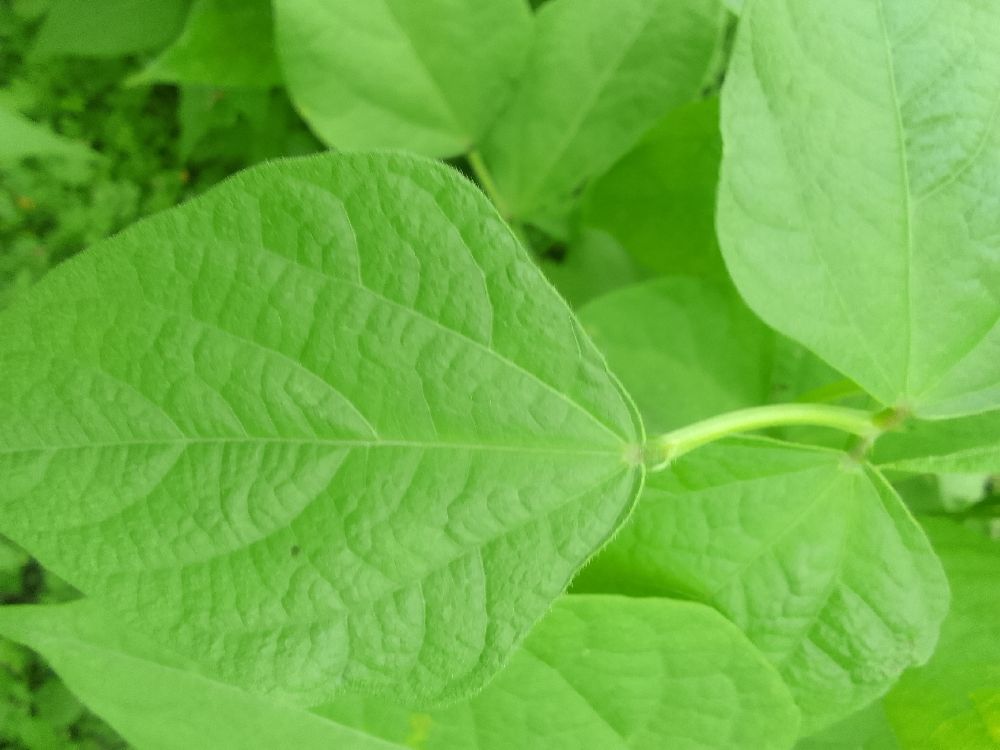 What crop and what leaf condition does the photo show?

common bean, healthy
